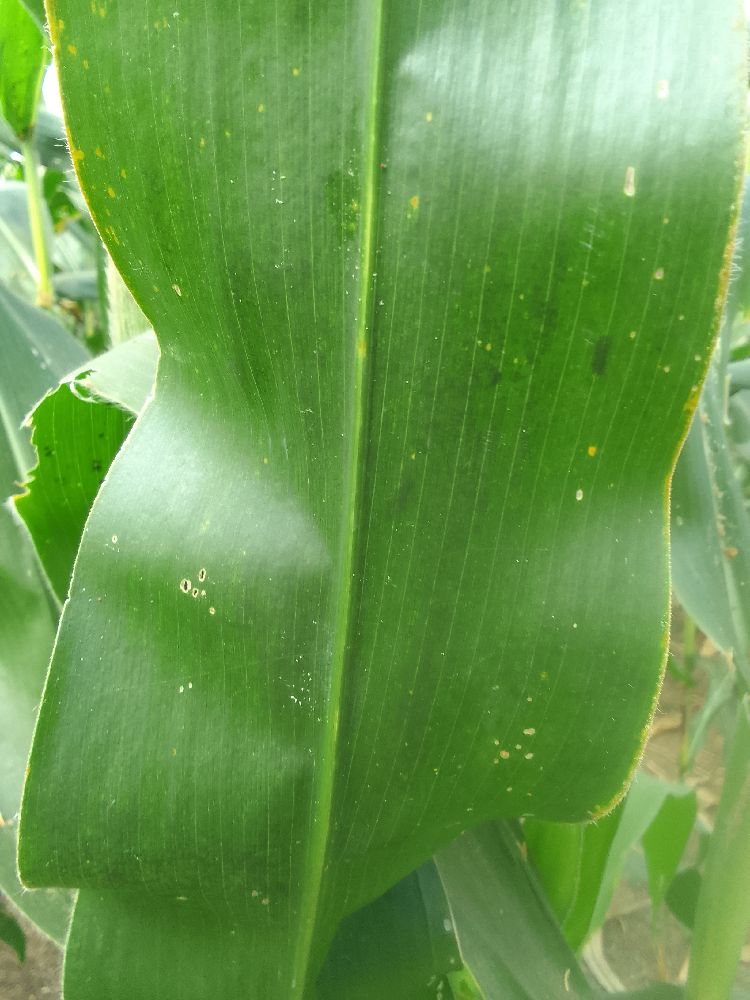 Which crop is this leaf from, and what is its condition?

maize, healthy
